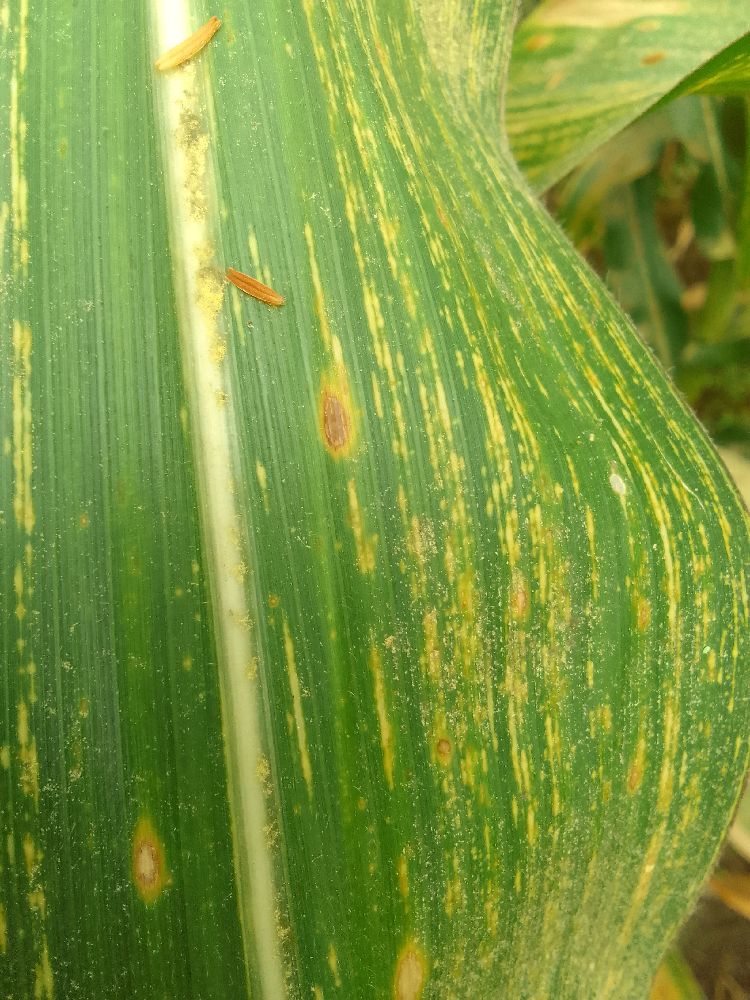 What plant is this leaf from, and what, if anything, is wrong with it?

maize, maize streak virus
